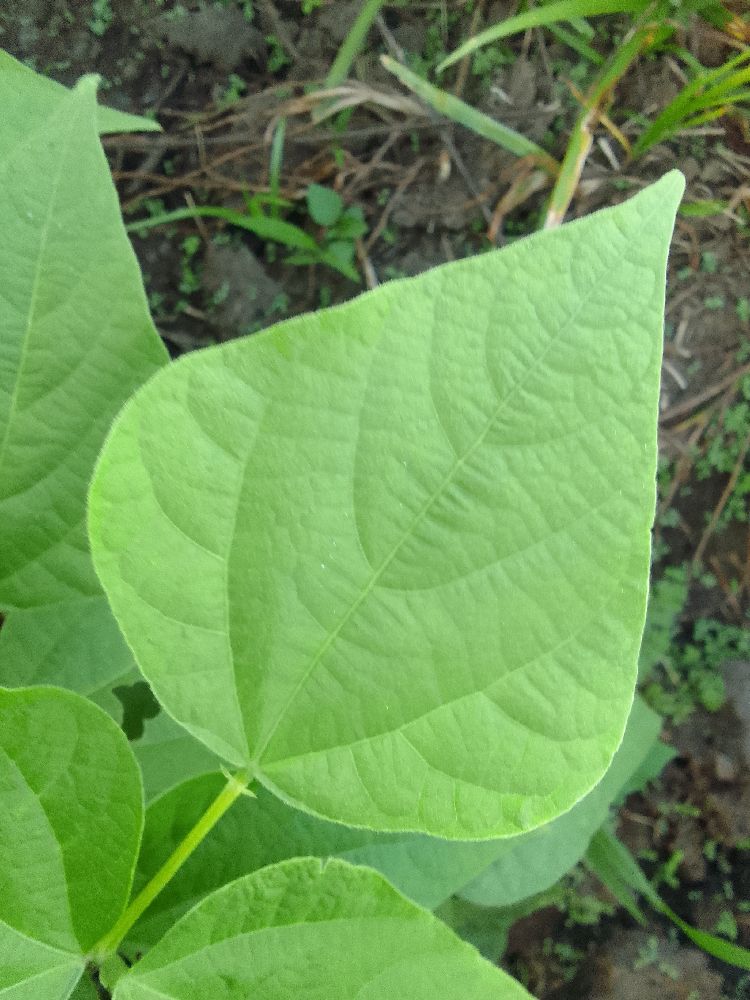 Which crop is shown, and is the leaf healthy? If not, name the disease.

common bean, healthy
